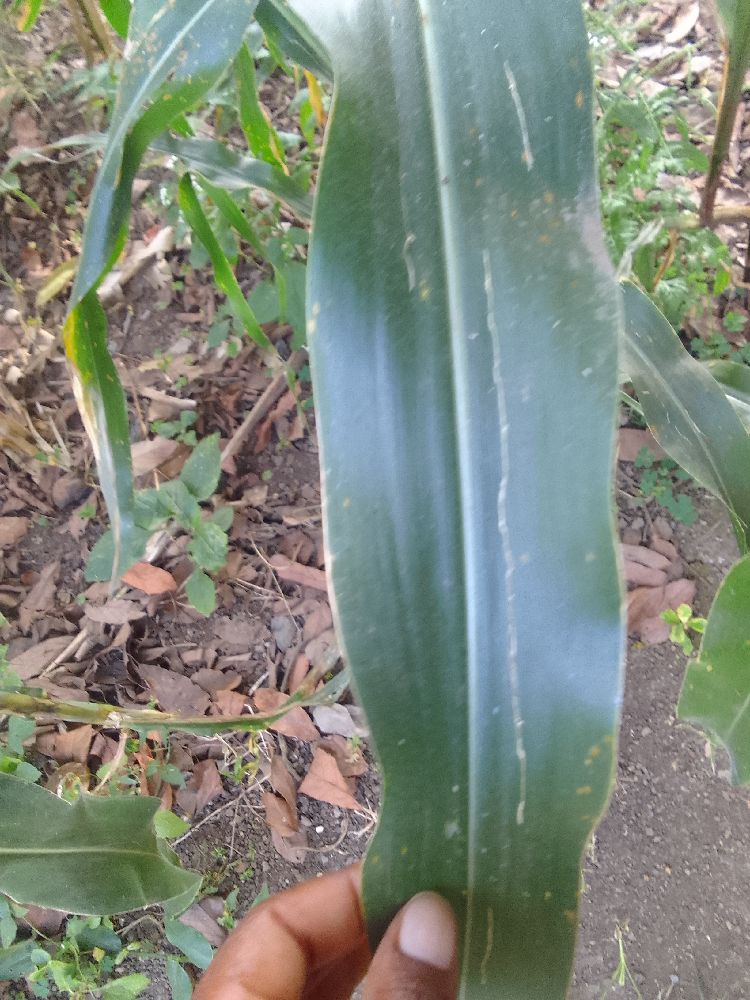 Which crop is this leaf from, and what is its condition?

maize, healthy
